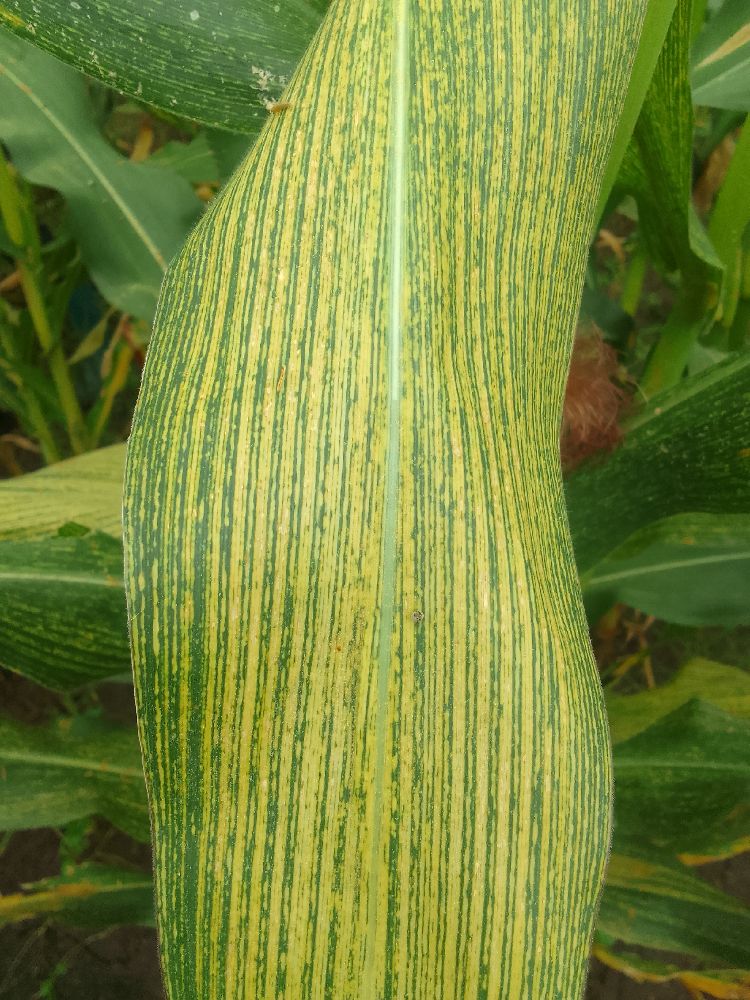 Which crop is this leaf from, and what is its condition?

maize, maize streak virus
